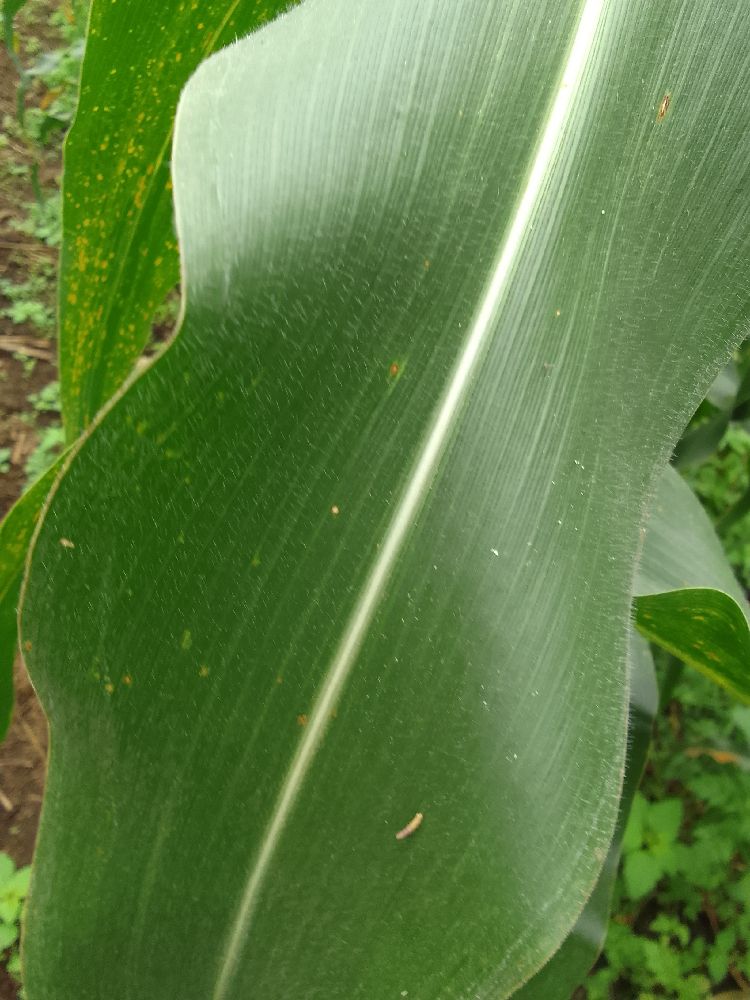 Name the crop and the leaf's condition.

maize, healthy
